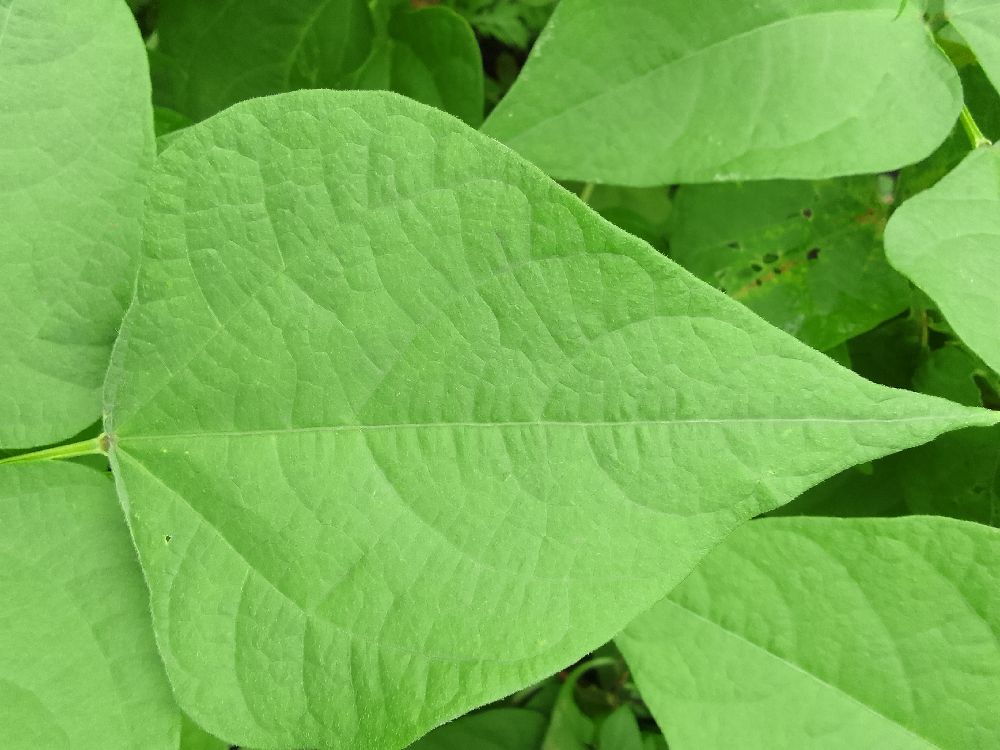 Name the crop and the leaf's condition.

common bean, healthy
